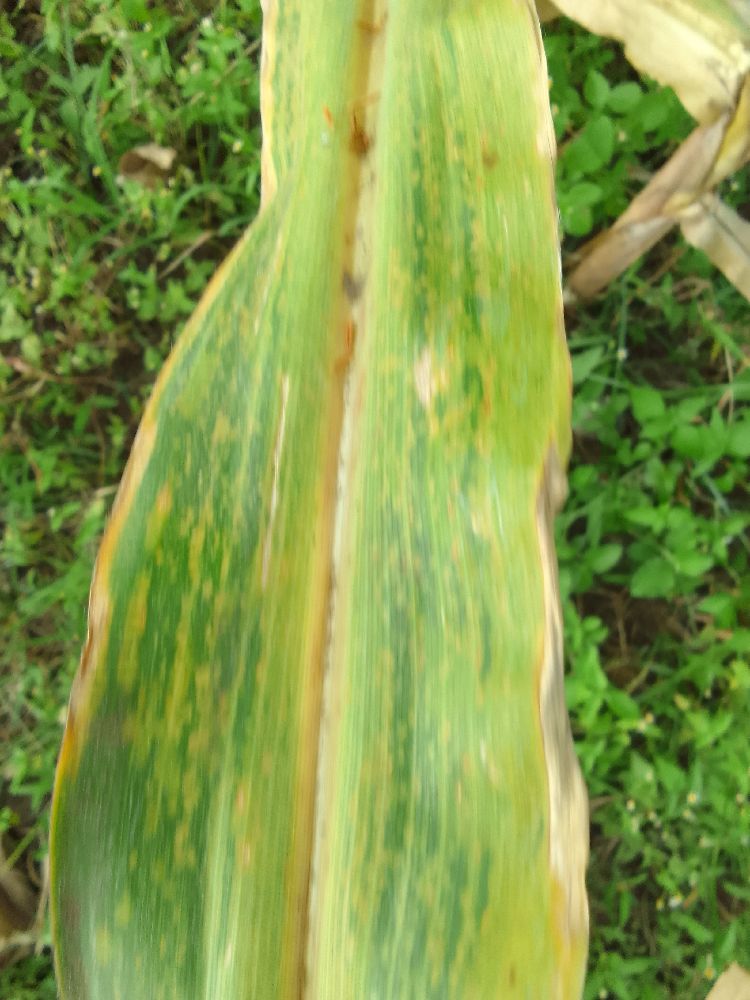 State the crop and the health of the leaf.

maize, maize lethal necrosis
